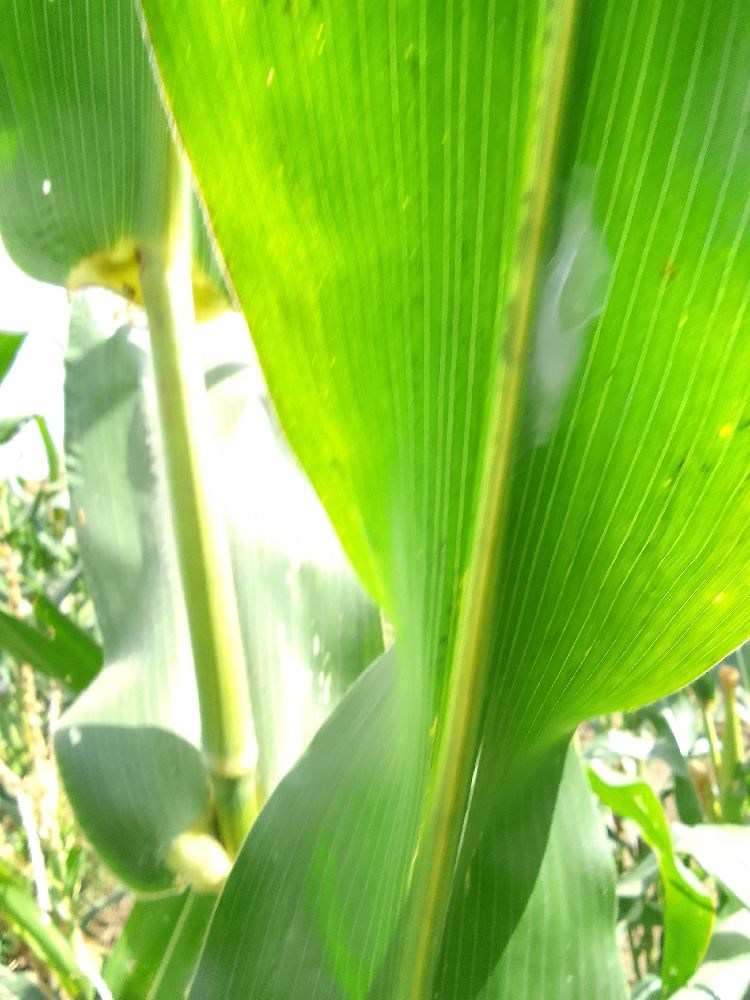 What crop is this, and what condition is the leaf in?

maize, healthy
